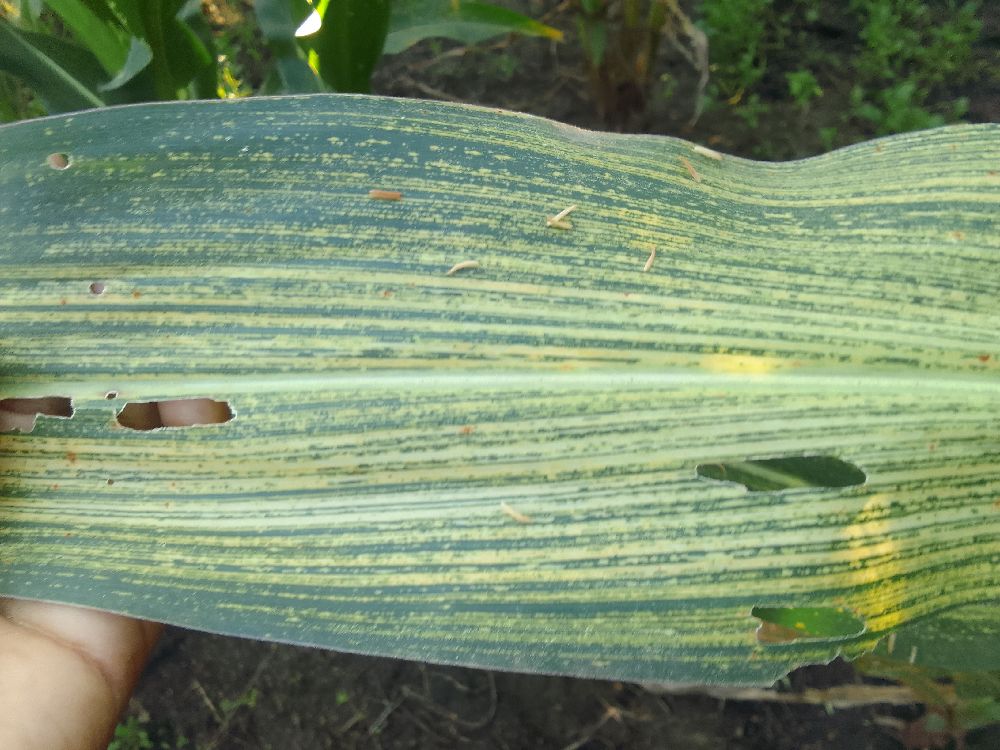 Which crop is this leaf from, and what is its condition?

maize, maize streak virus
